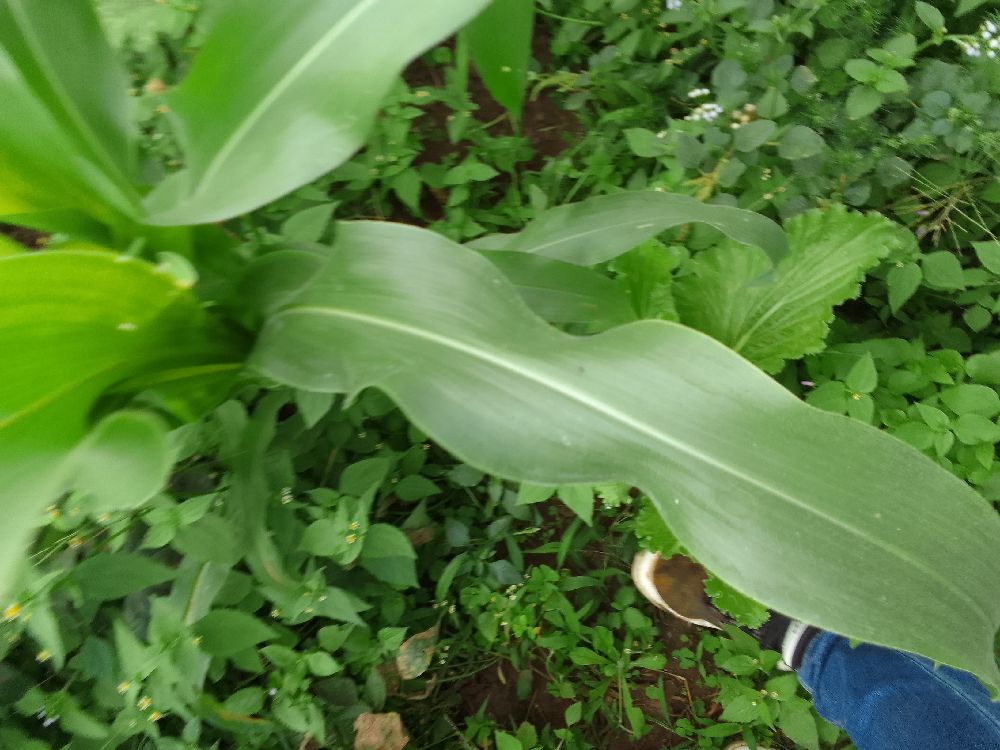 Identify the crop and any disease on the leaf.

maize, healthy
